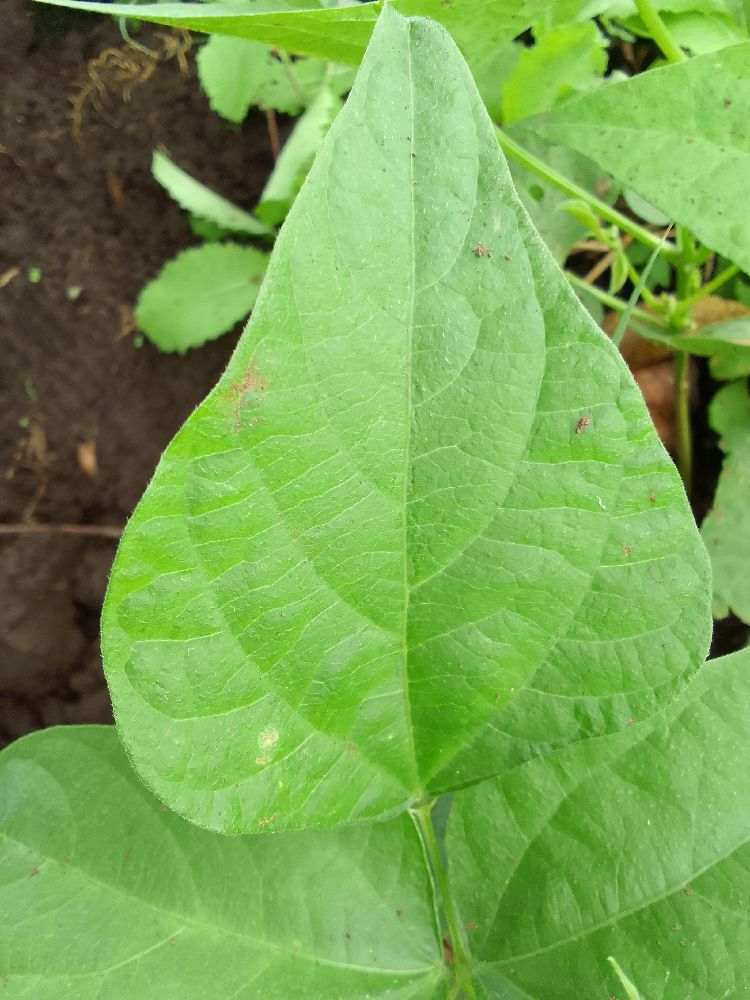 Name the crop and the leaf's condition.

common bean, healthy
